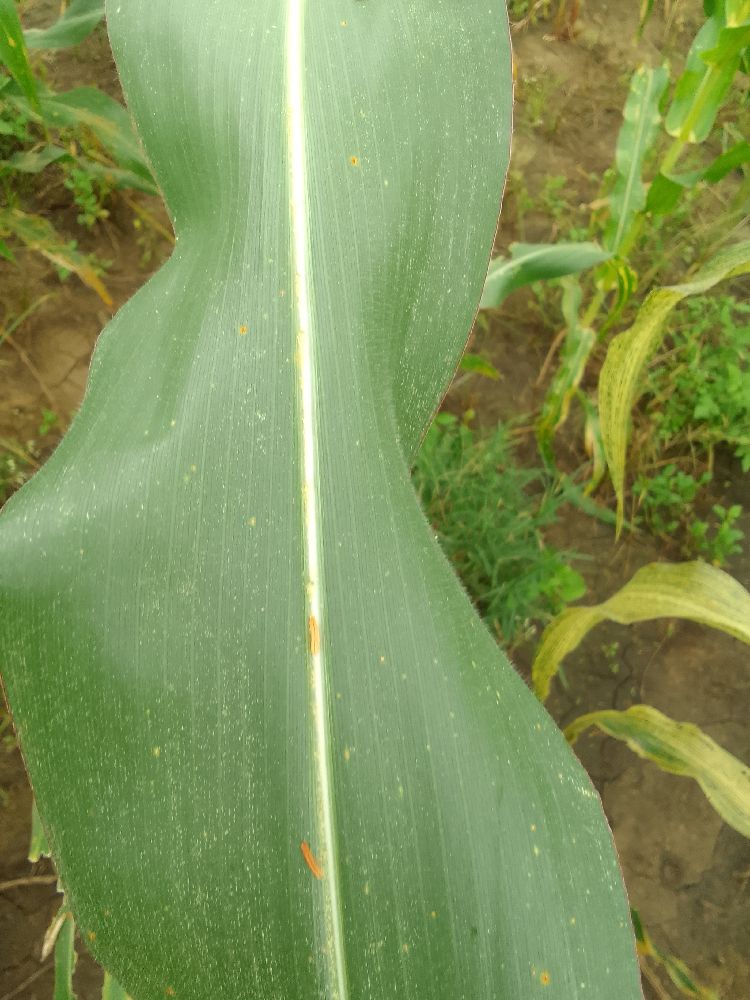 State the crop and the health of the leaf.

maize, healthy
